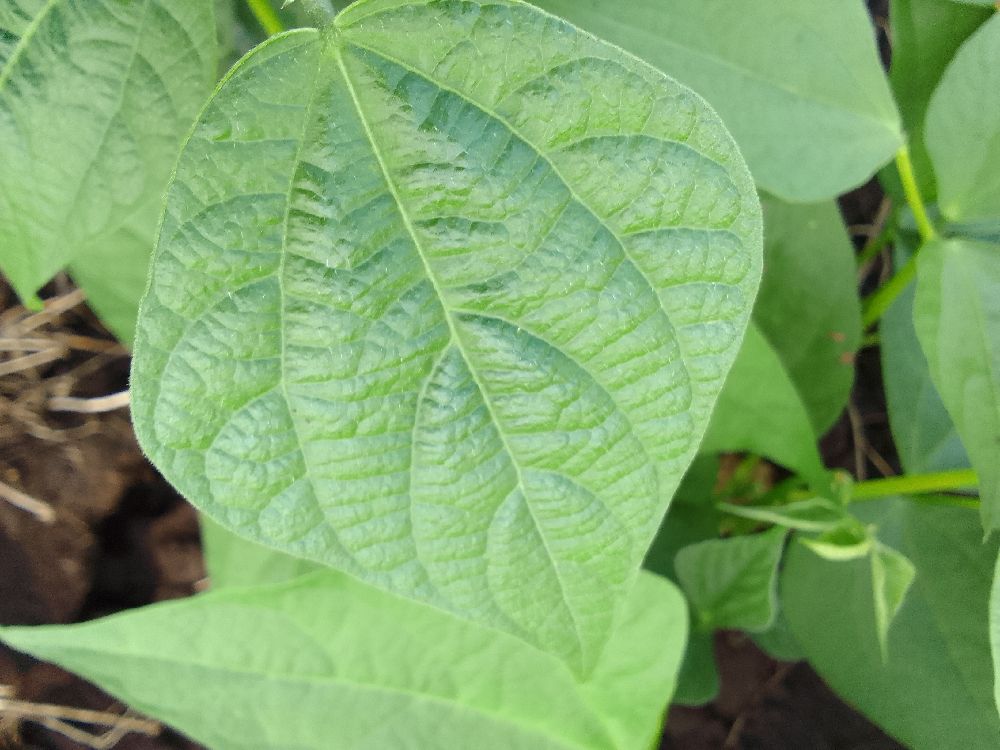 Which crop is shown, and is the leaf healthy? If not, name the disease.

common bean, healthy
